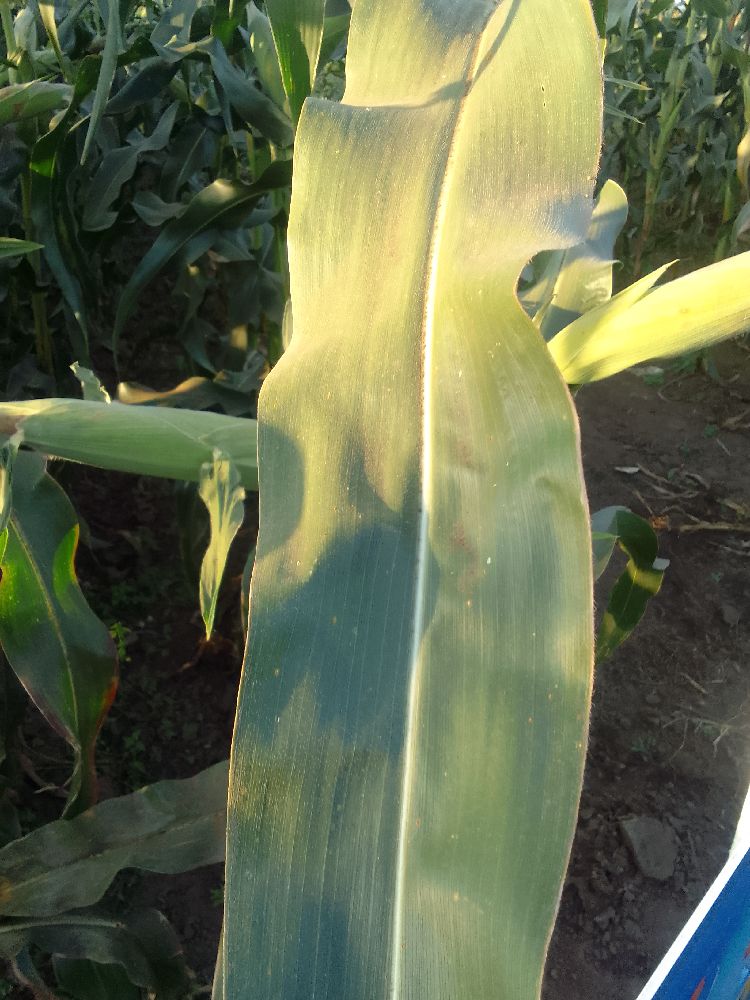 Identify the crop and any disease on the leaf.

maize, healthy
